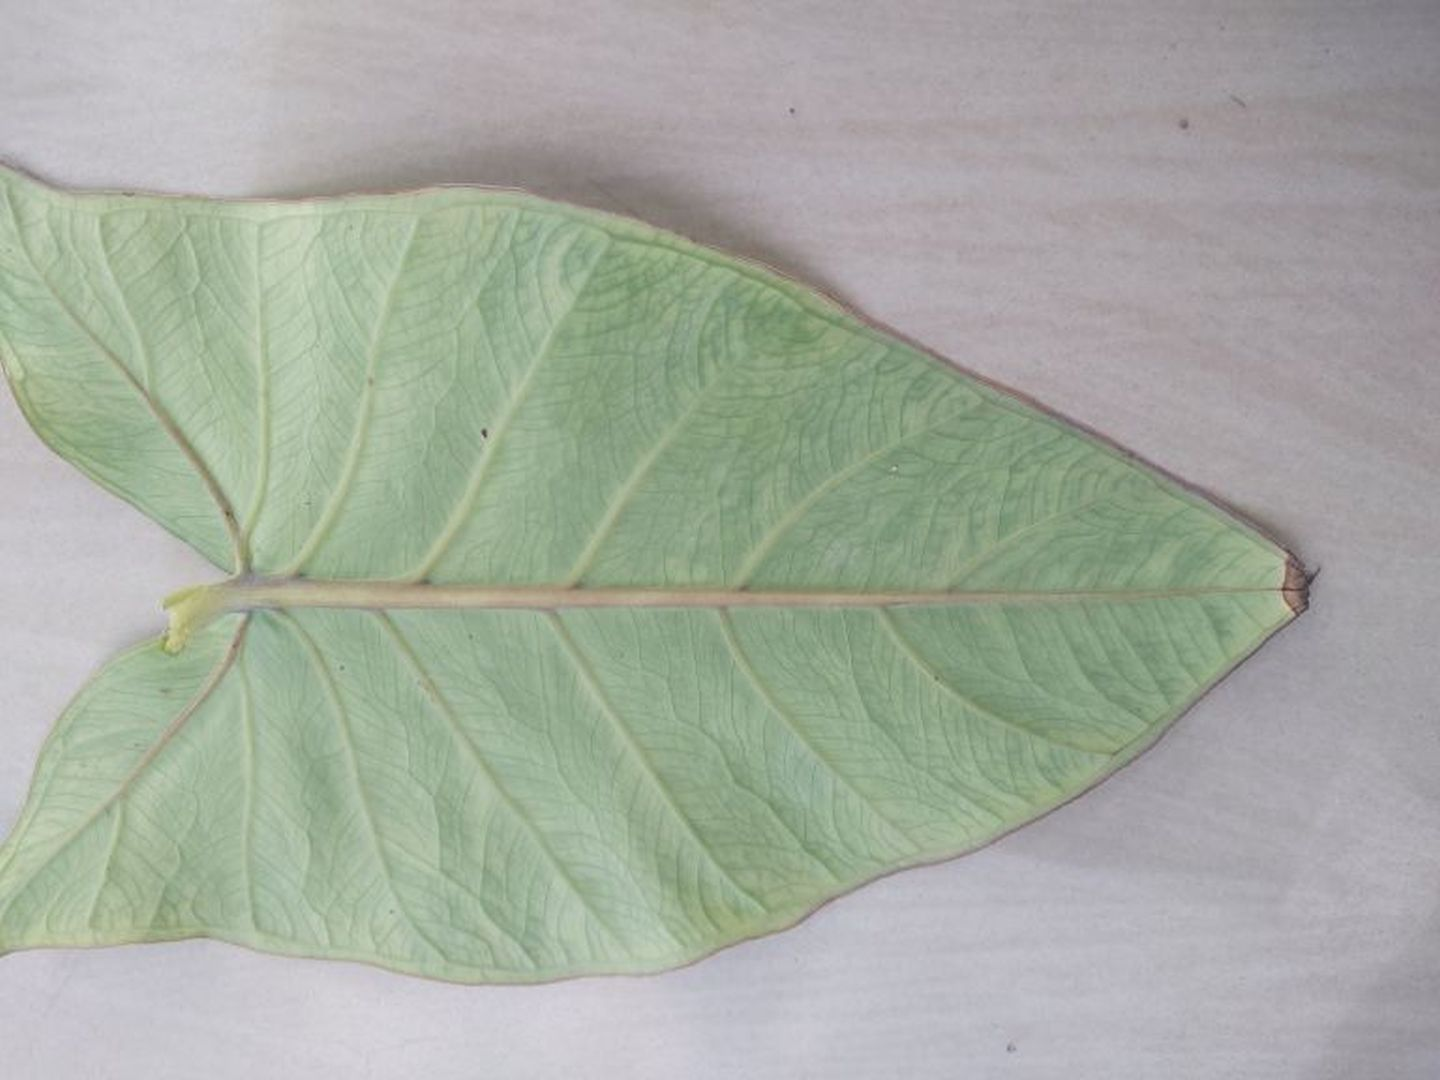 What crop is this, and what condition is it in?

taro, mosaic
